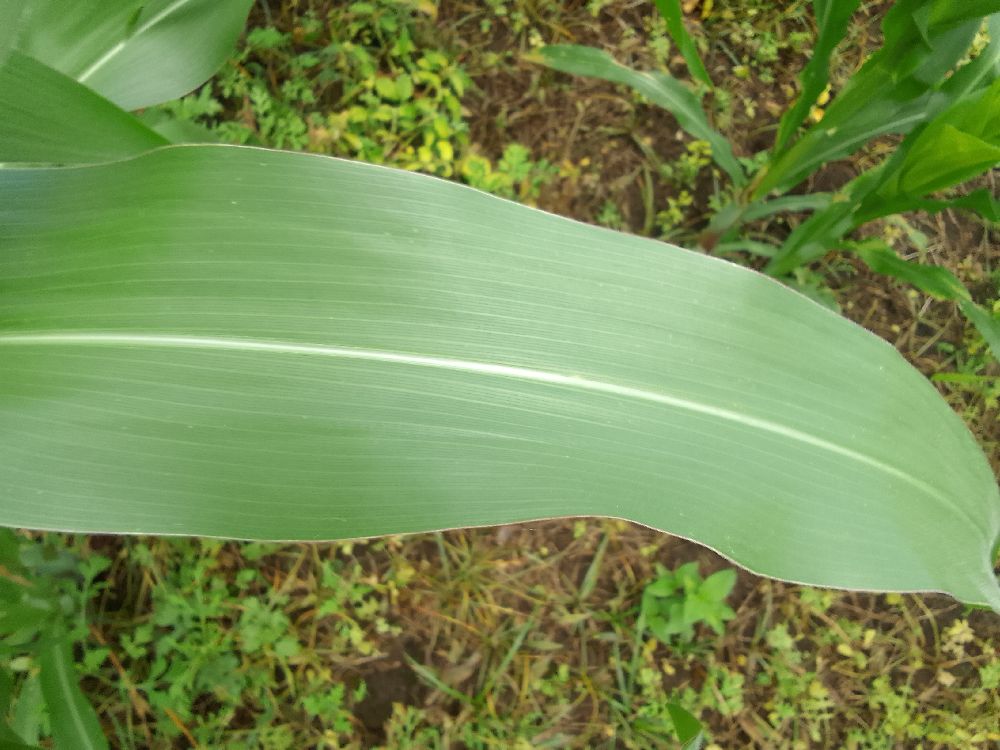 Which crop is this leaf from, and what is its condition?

maize, healthy
